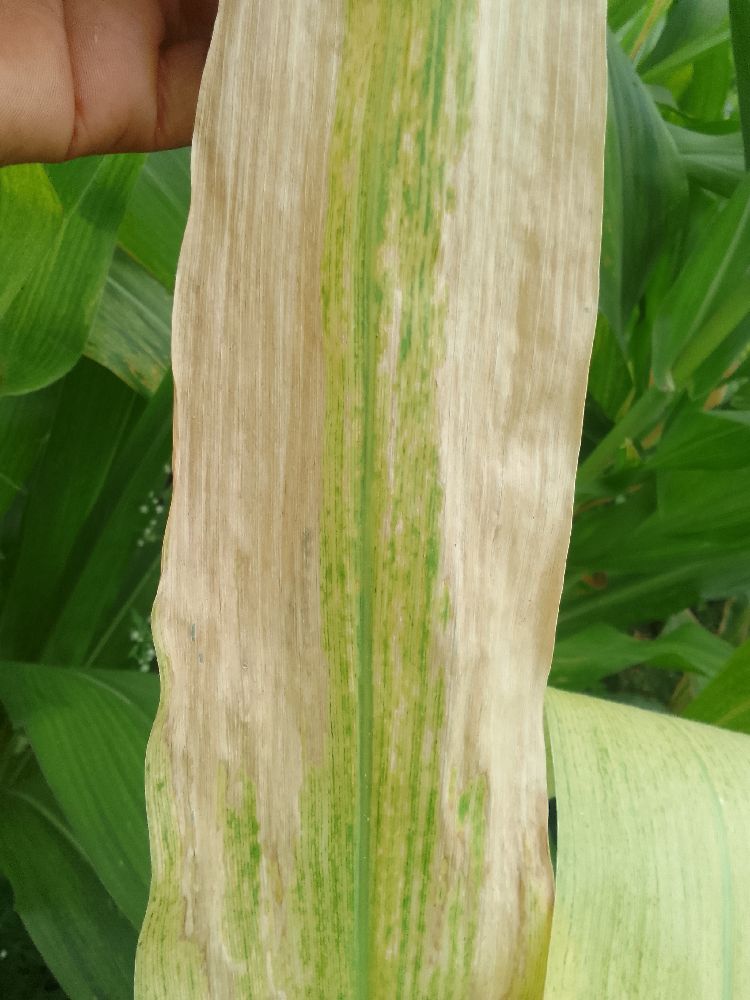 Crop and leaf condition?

maize, maize lethal necrosis
